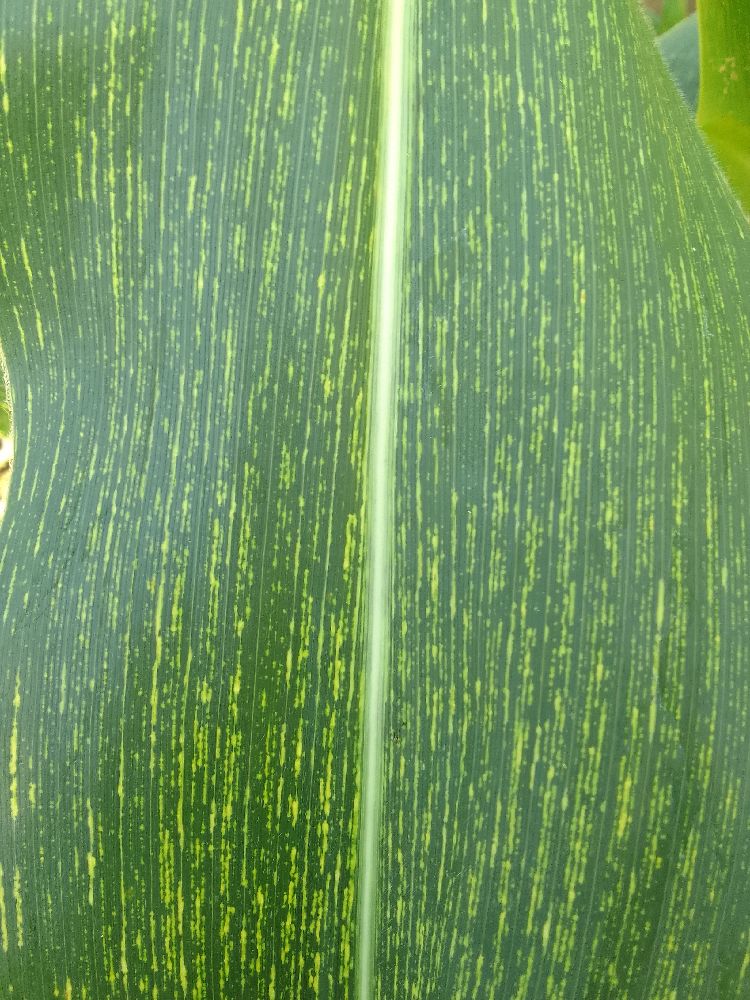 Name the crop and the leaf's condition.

maize, maize streak virus
